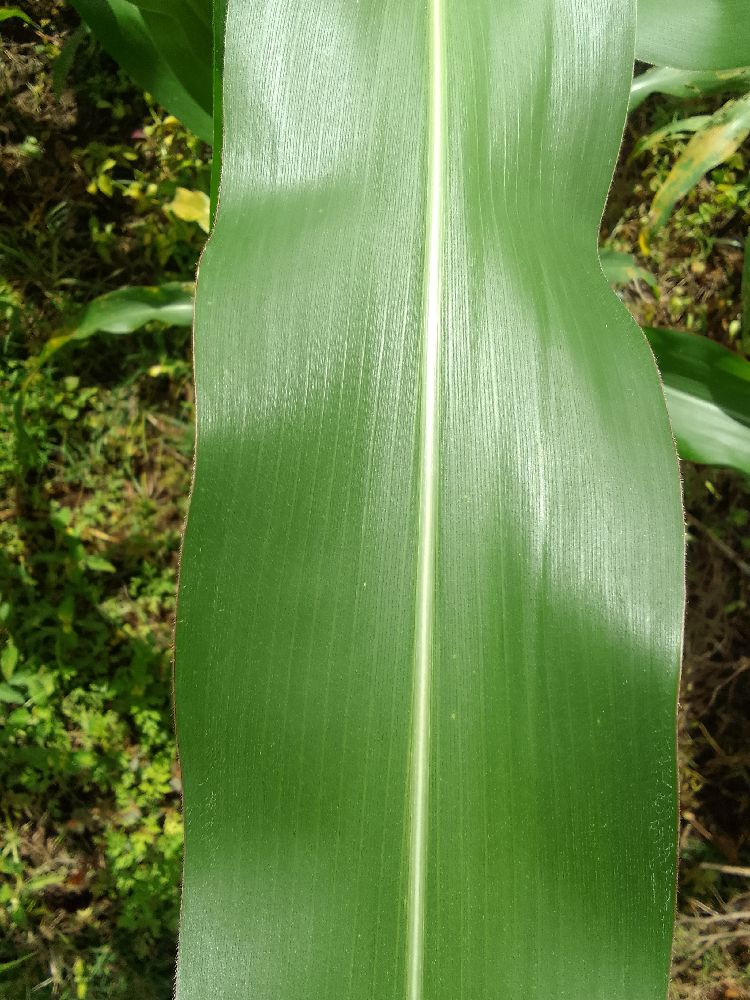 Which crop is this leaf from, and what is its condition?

maize, healthy
